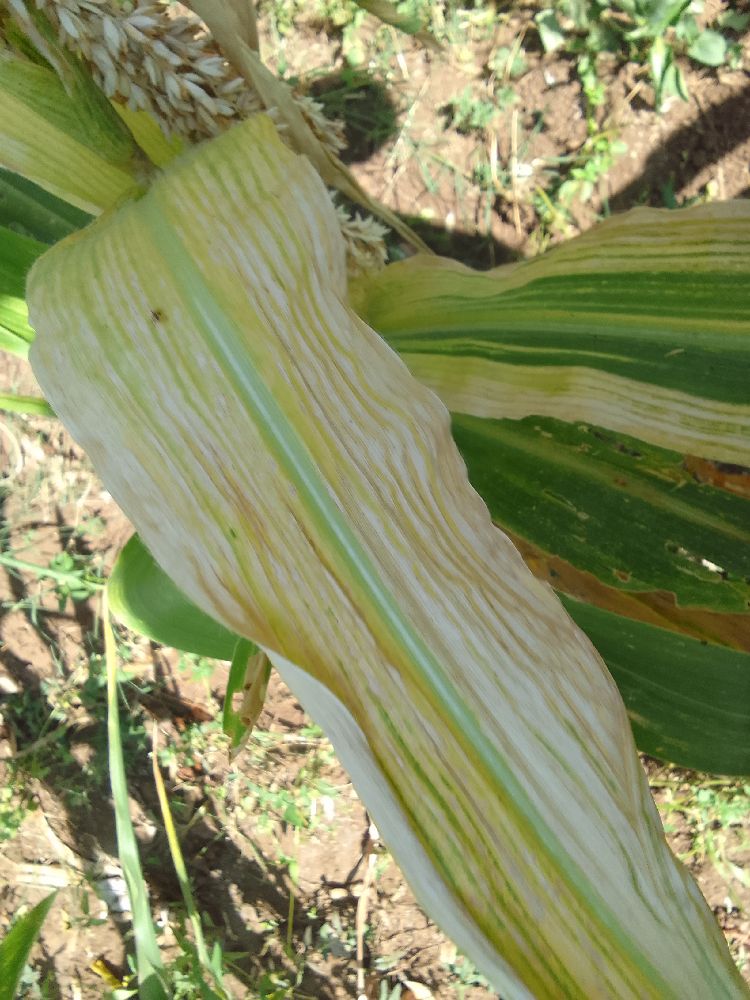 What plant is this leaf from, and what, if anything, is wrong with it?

maize, maize lethal necrosis
